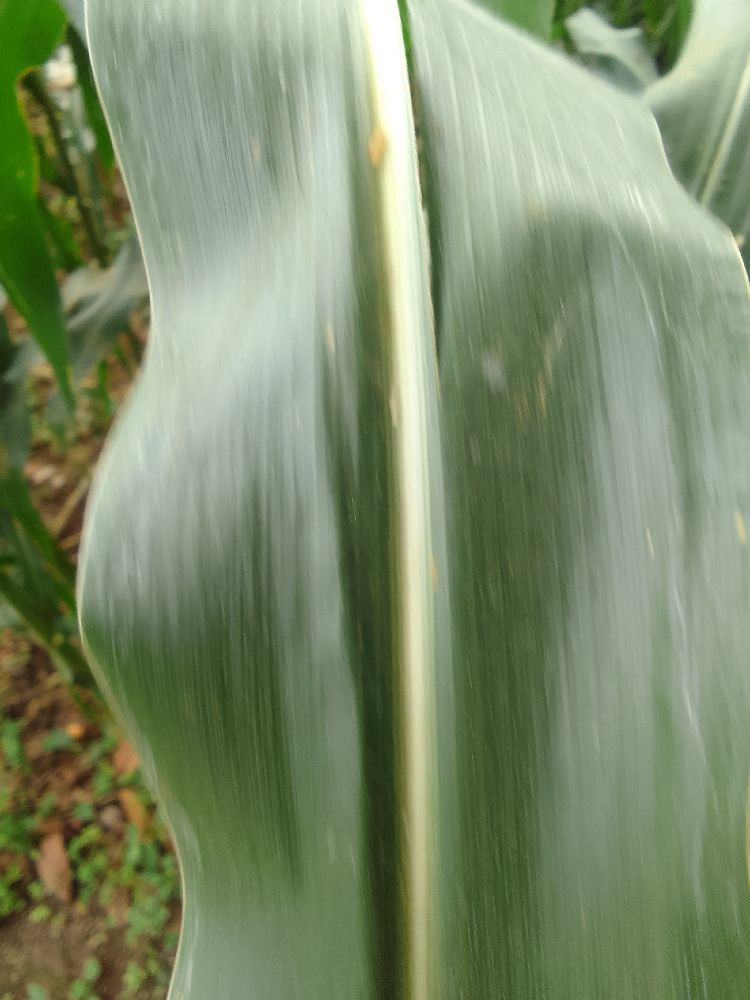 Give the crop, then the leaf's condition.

maize, healthy
